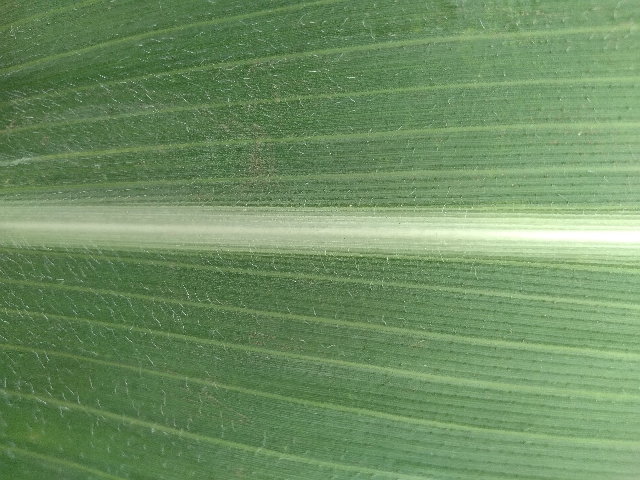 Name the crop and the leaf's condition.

maize, healthy
